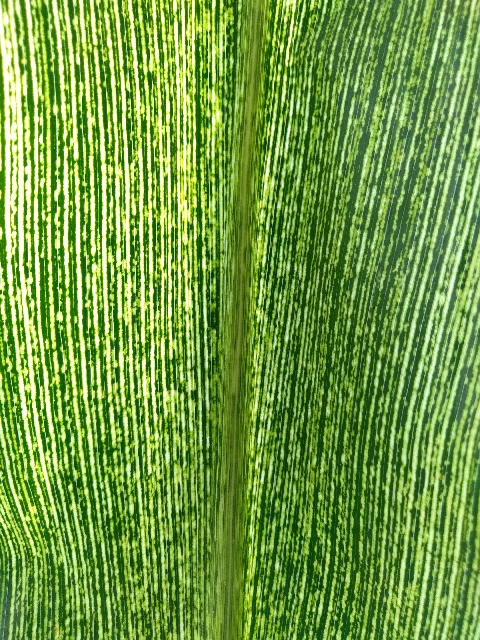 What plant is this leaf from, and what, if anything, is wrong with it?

maize, maize streak virus
